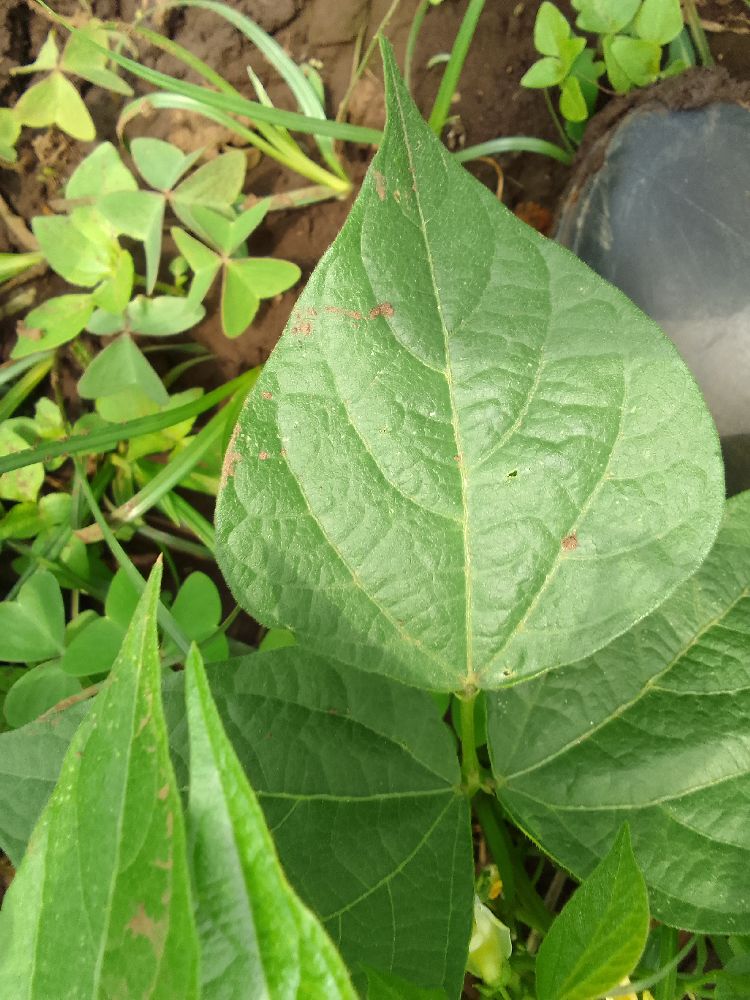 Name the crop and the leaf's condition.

common bean, healthy
